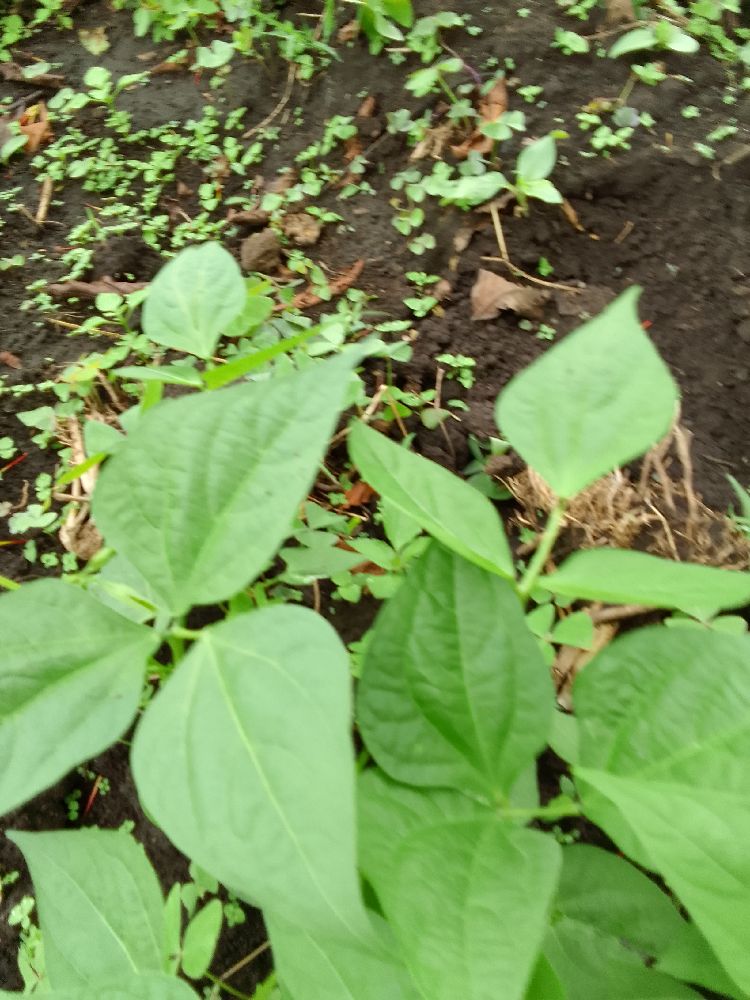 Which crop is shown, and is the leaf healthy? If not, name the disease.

common bean, healthy
